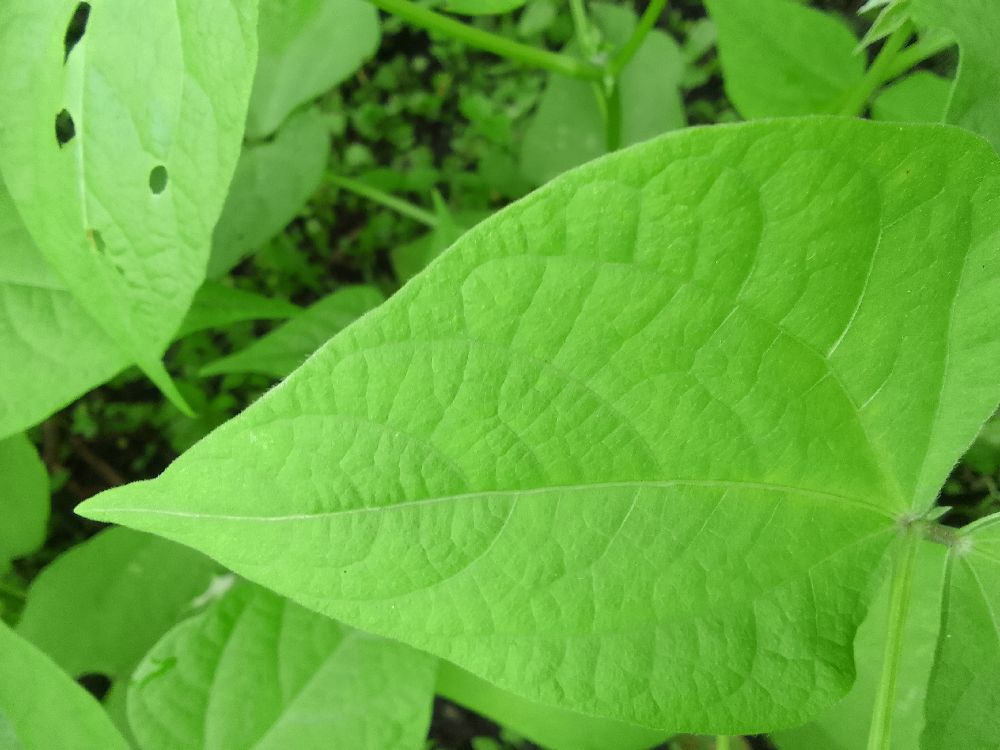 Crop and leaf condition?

common bean, healthy
